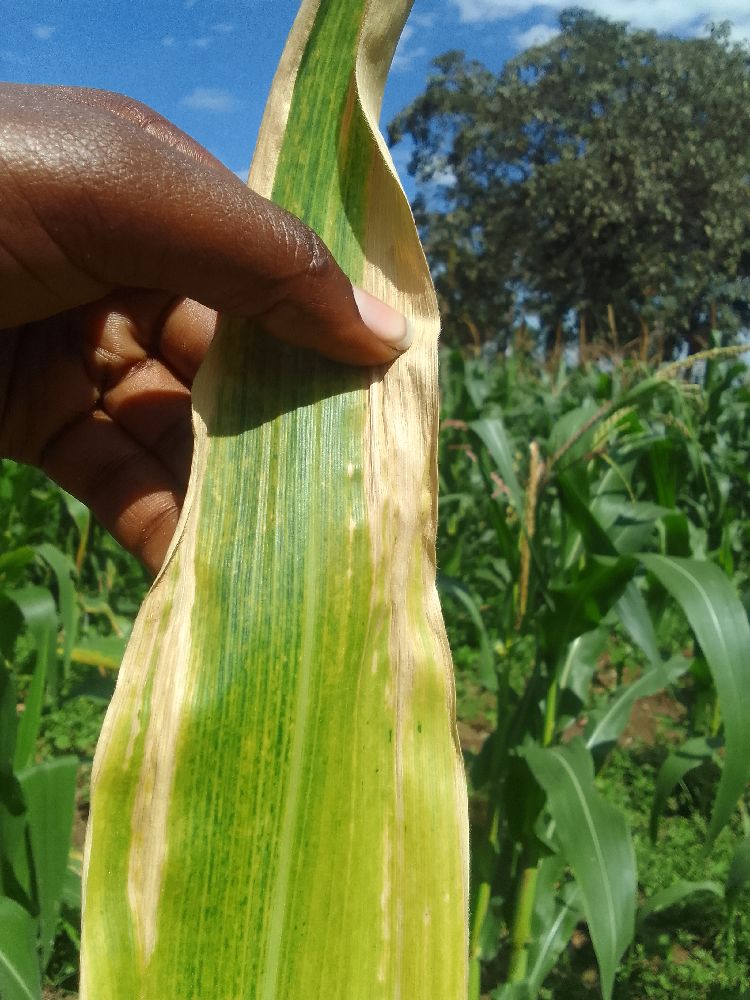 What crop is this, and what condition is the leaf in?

maize, maize lethal necrosis
